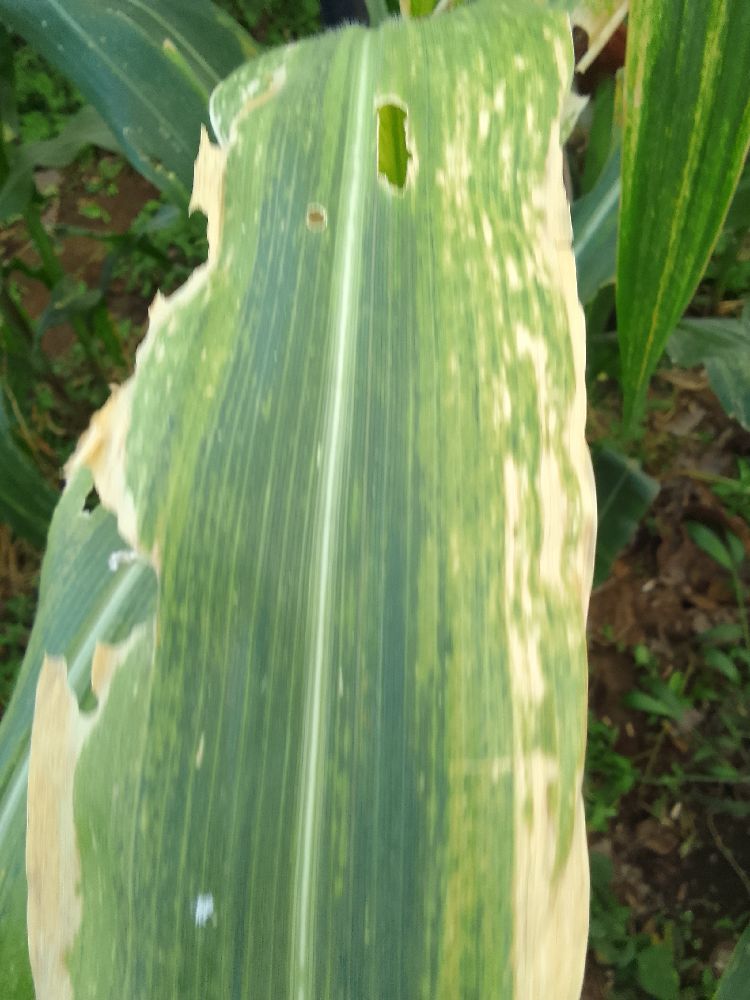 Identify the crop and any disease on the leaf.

maize, maize lethal necrosis
